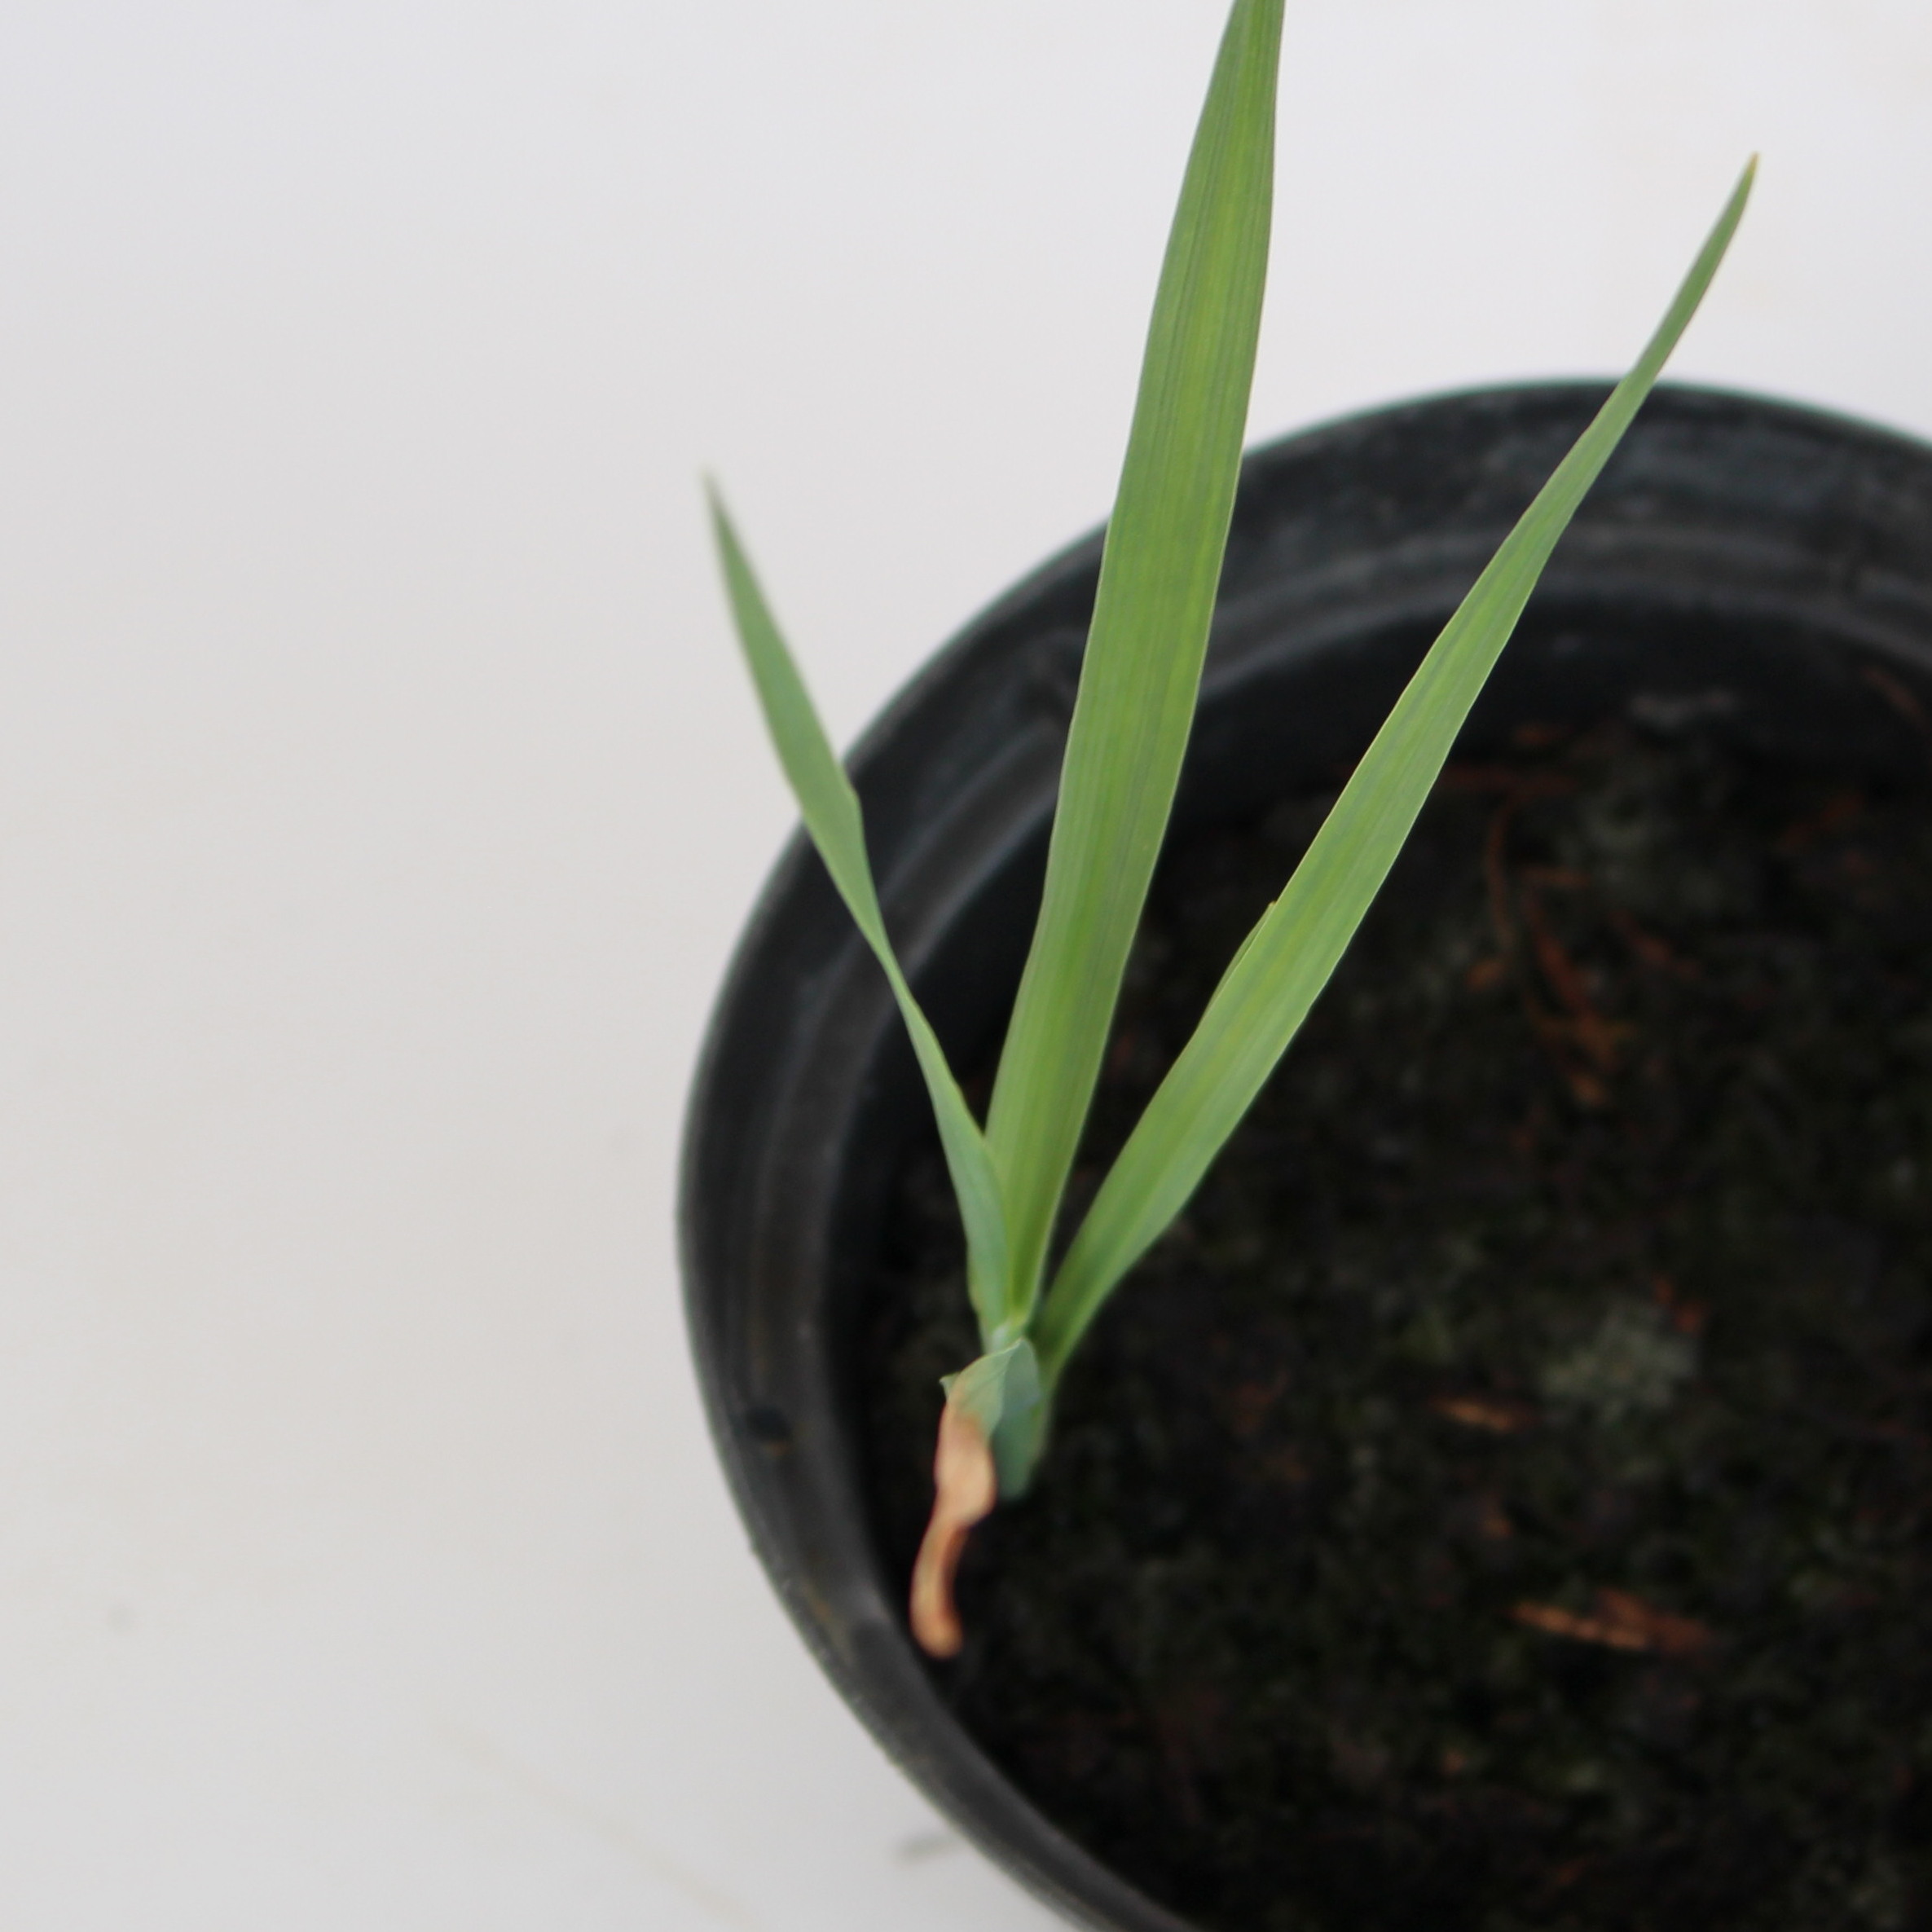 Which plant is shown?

Avena sterilis
